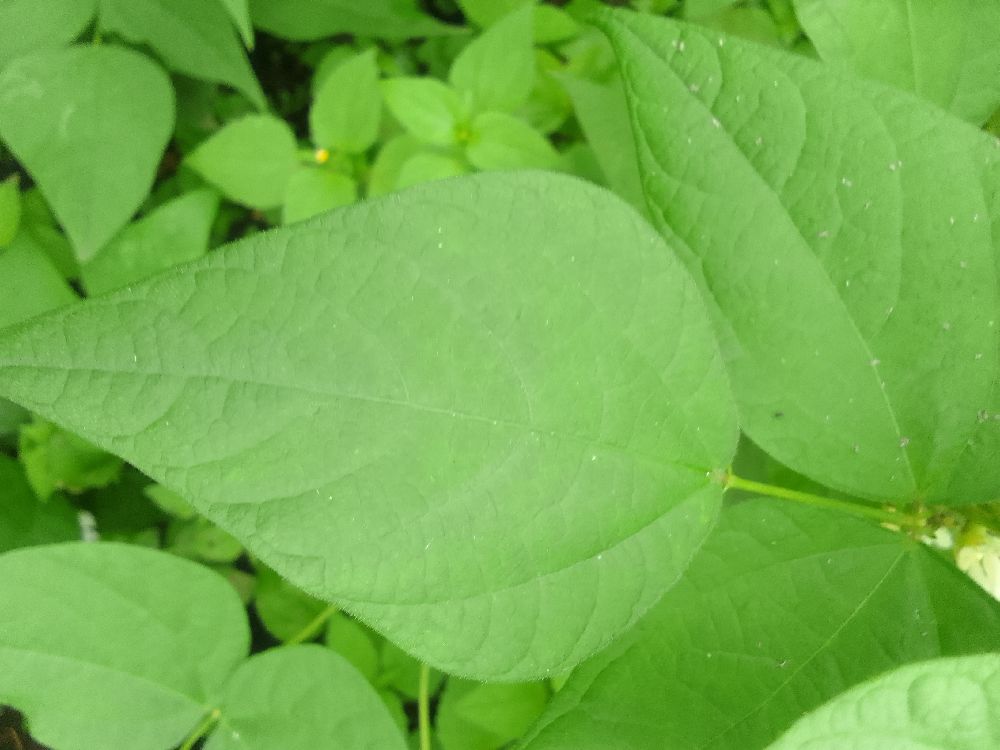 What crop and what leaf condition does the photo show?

common bean, healthy
